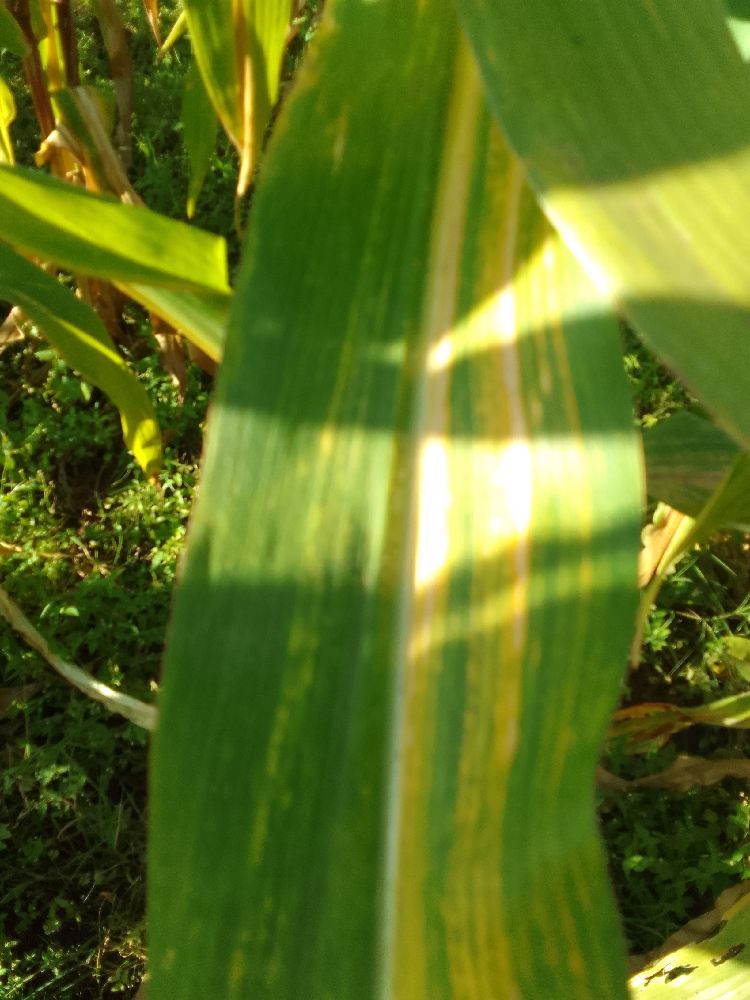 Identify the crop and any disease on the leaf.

maize, maize lethal necrosis
